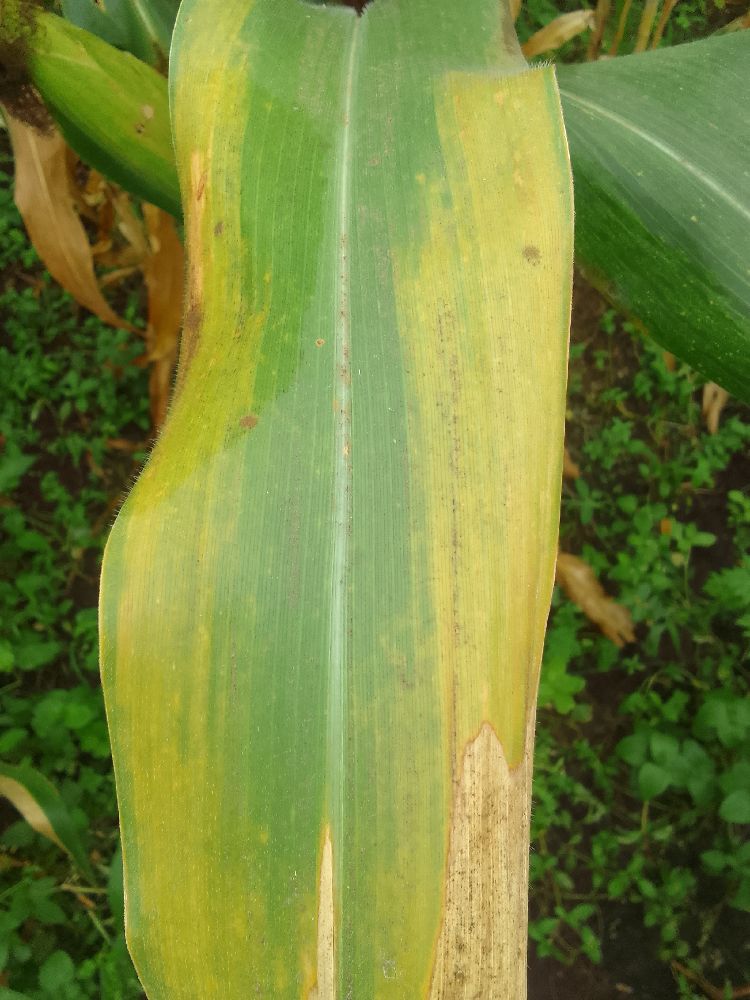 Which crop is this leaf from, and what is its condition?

maize, maize lethal necrosis
